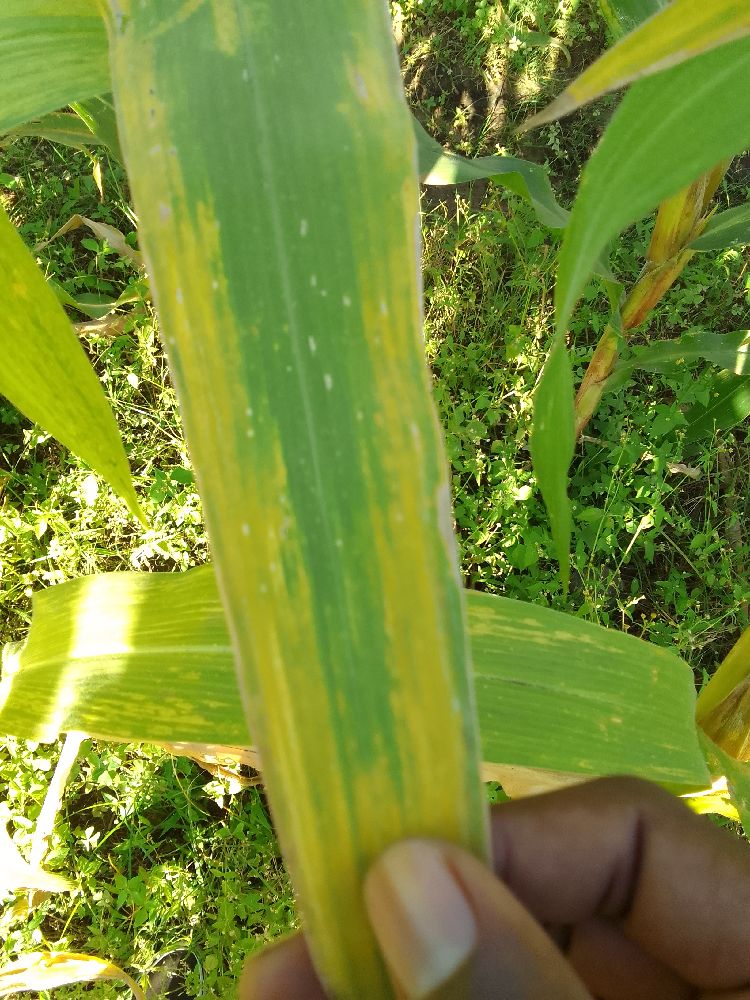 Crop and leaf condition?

maize, maize lethal necrosis
